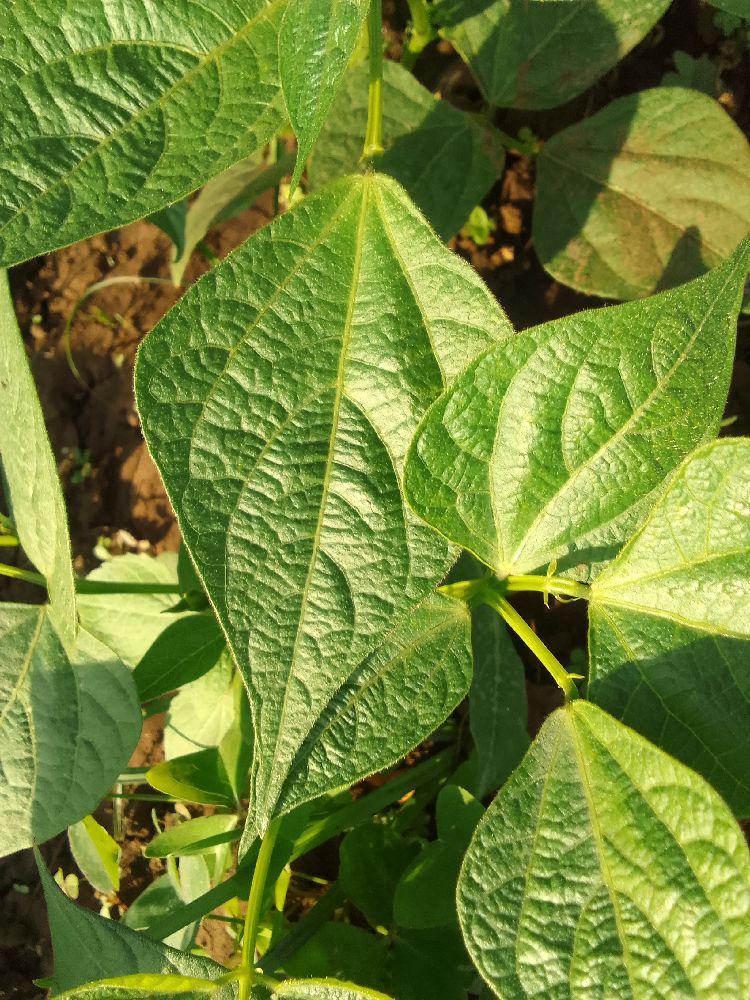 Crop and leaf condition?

common bean, healthy
